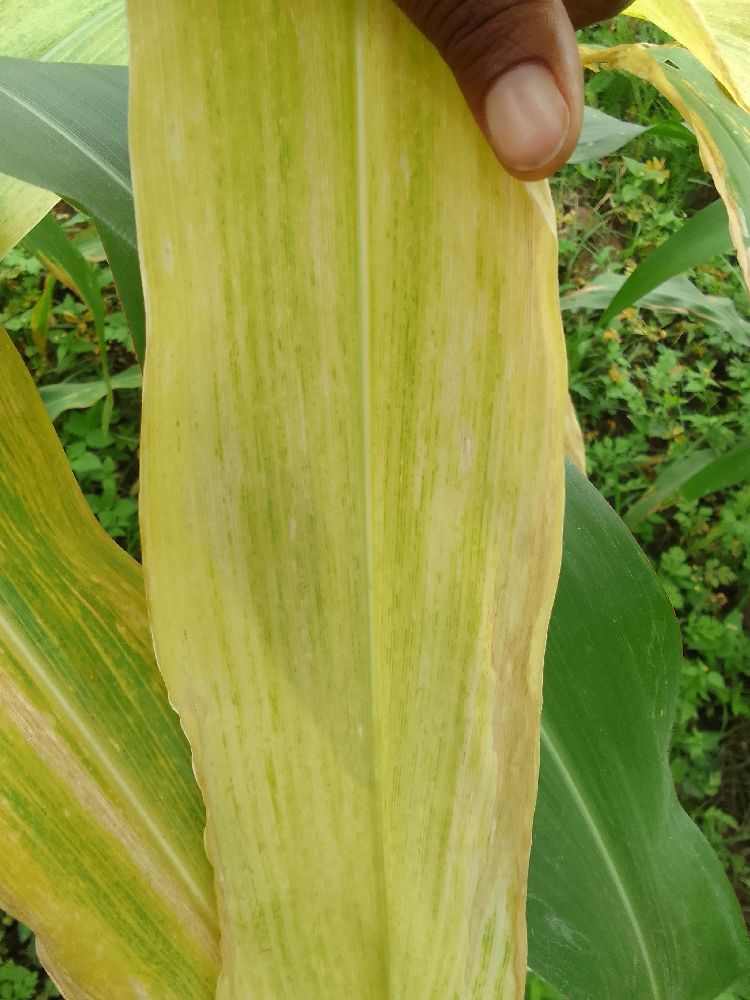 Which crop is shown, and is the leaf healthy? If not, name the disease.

maize, maize lethal necrosis
